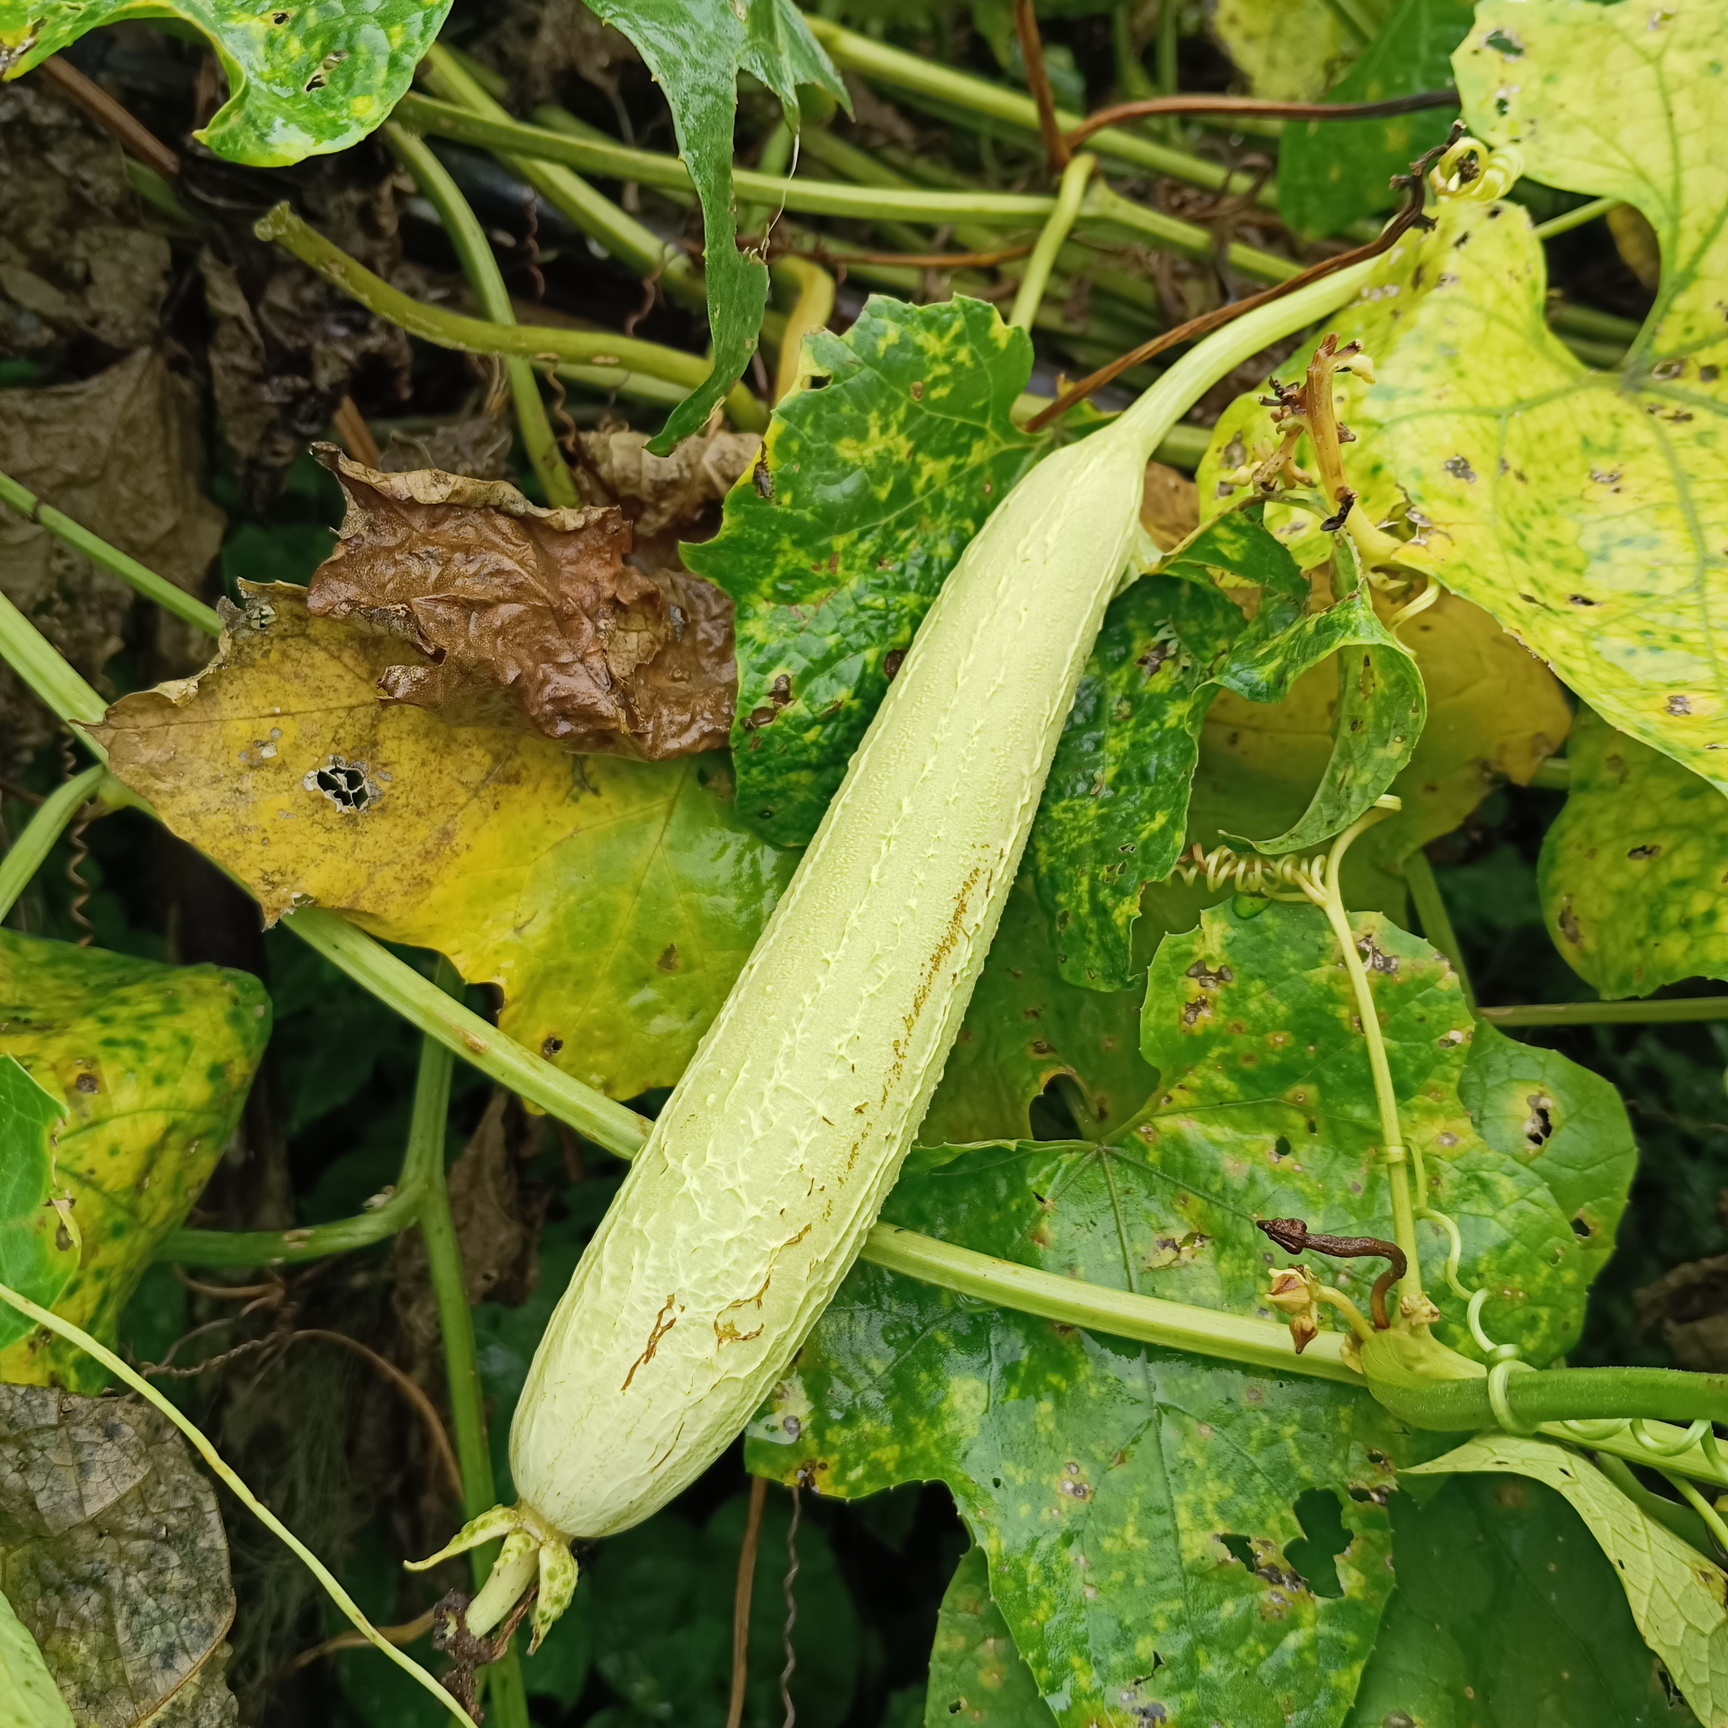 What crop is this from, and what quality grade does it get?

luffa, fresh
